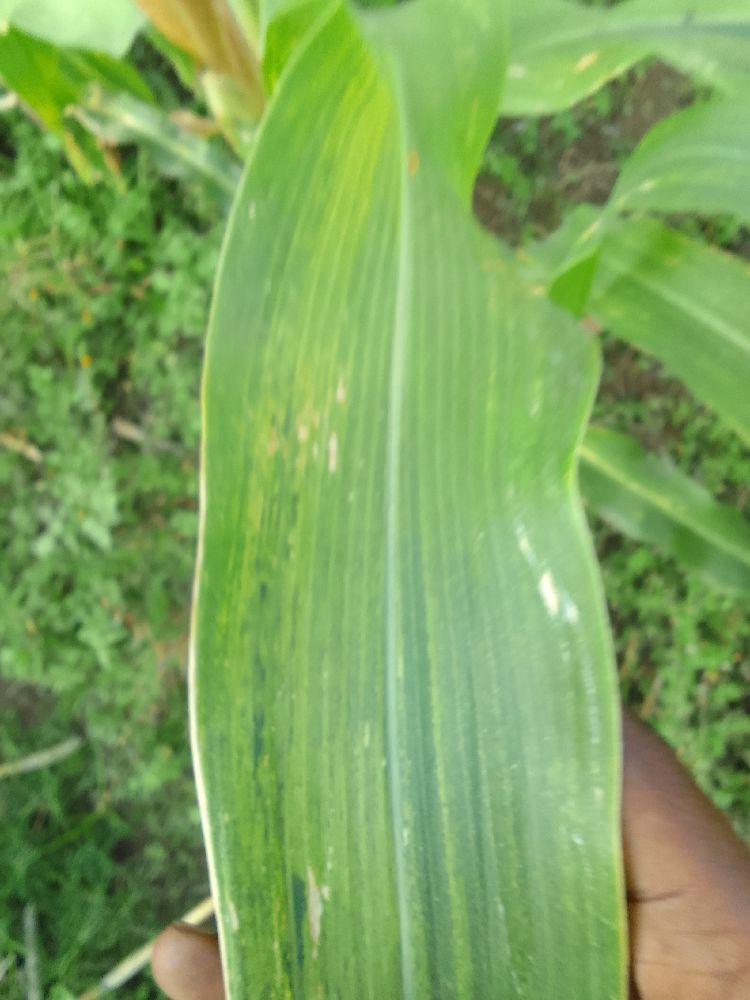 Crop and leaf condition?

maize, maize lethal necrosis
